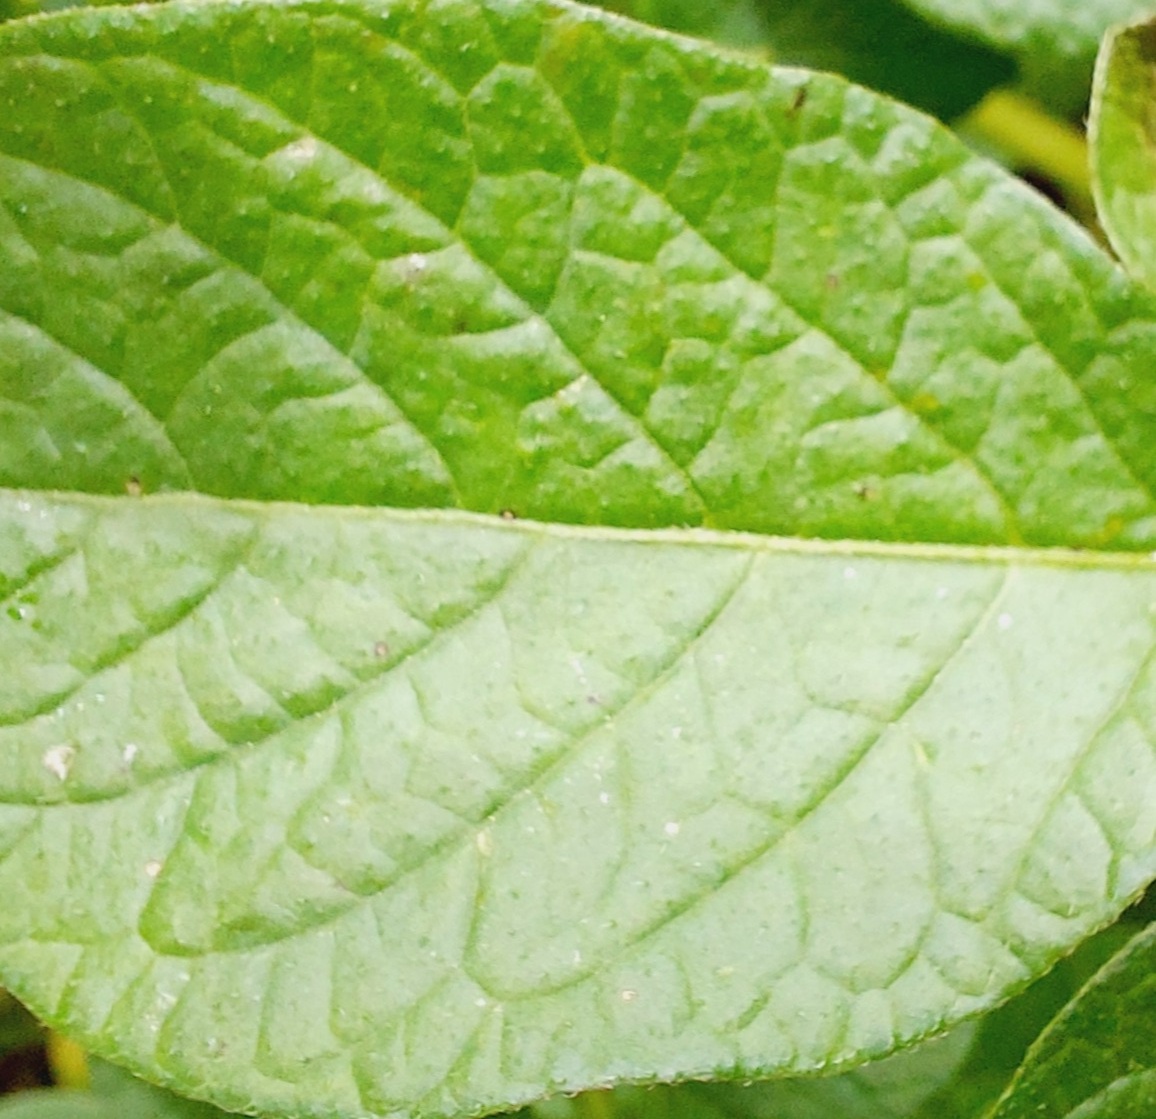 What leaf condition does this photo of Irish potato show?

healthy
